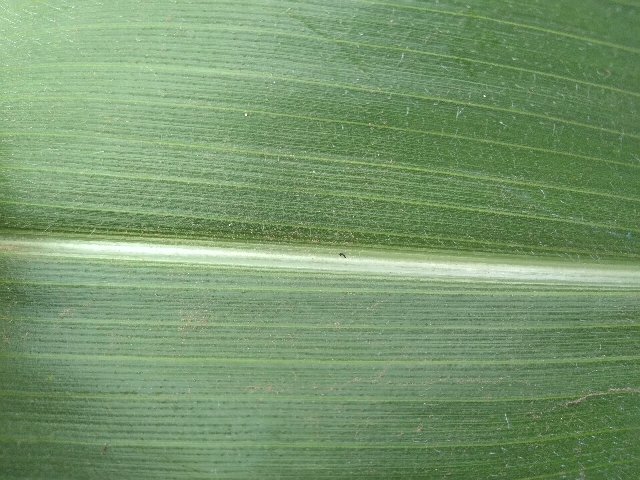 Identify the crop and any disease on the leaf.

maize, healthy
